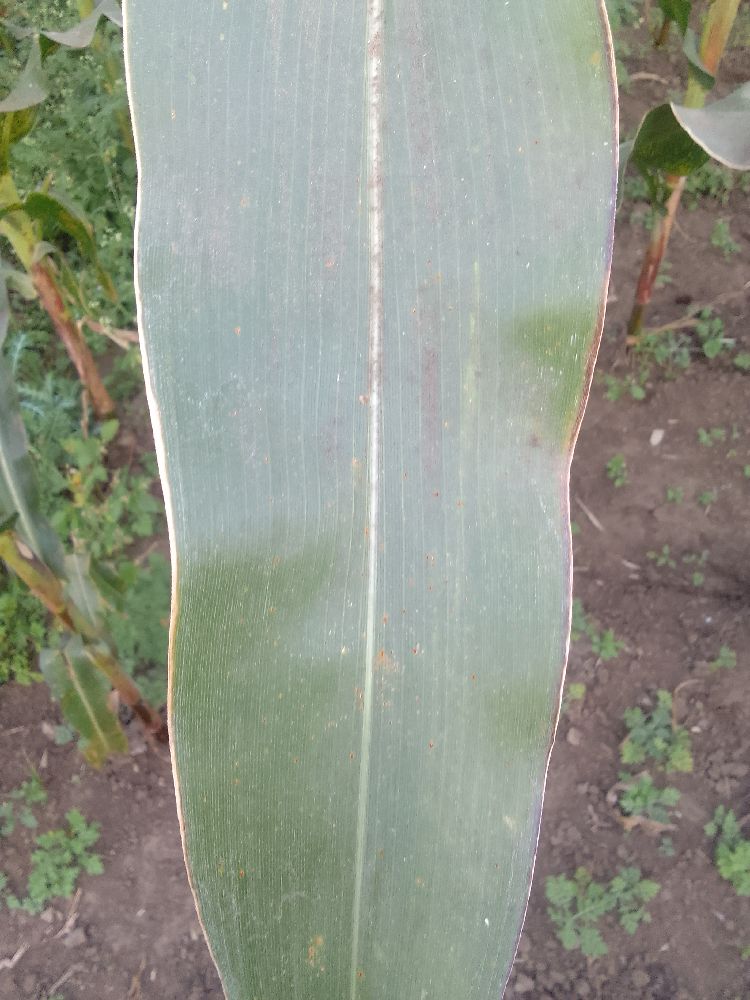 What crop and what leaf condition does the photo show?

maize, healthy
